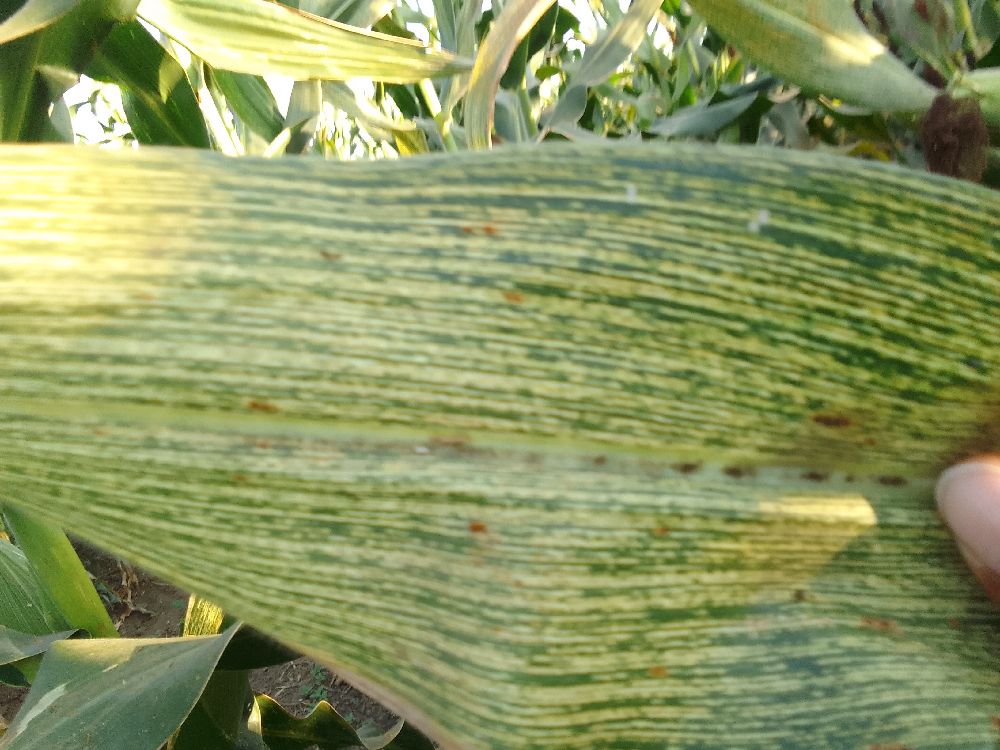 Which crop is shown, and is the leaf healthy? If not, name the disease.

maize, maize streak virus
